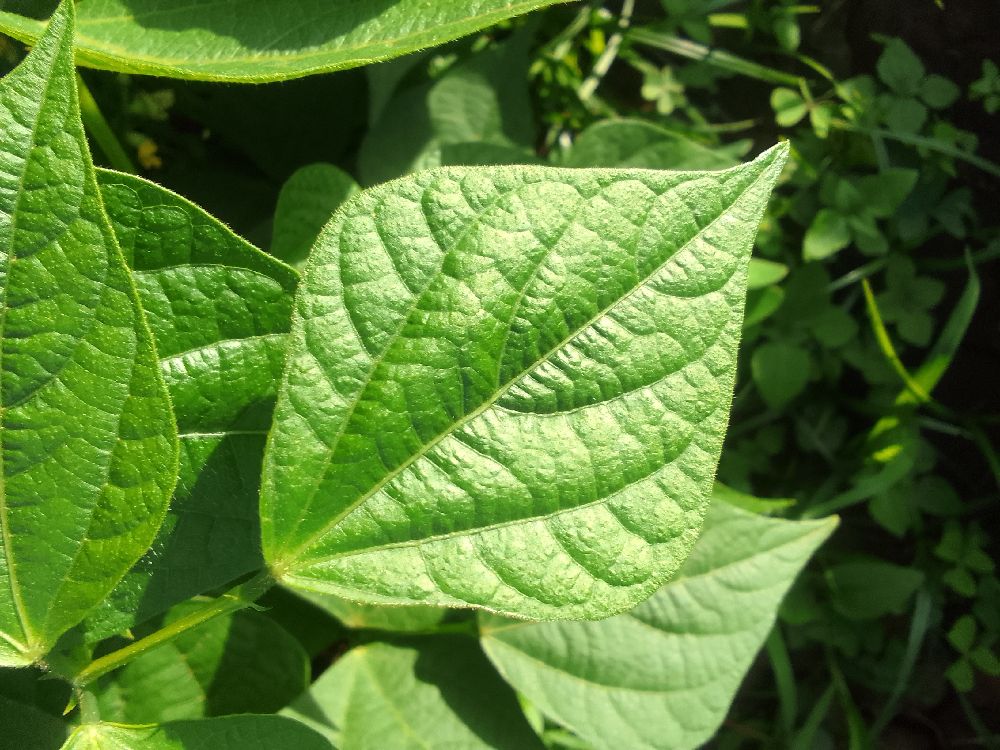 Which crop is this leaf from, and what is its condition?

common bean, healthy
